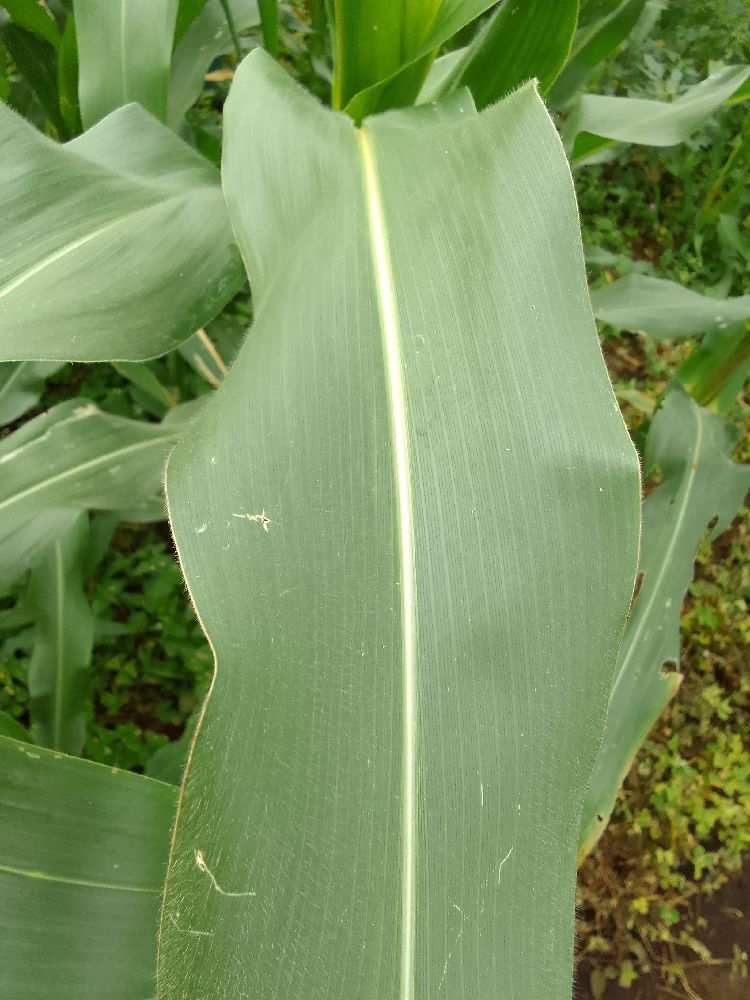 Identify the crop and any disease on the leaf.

maize, healthy
